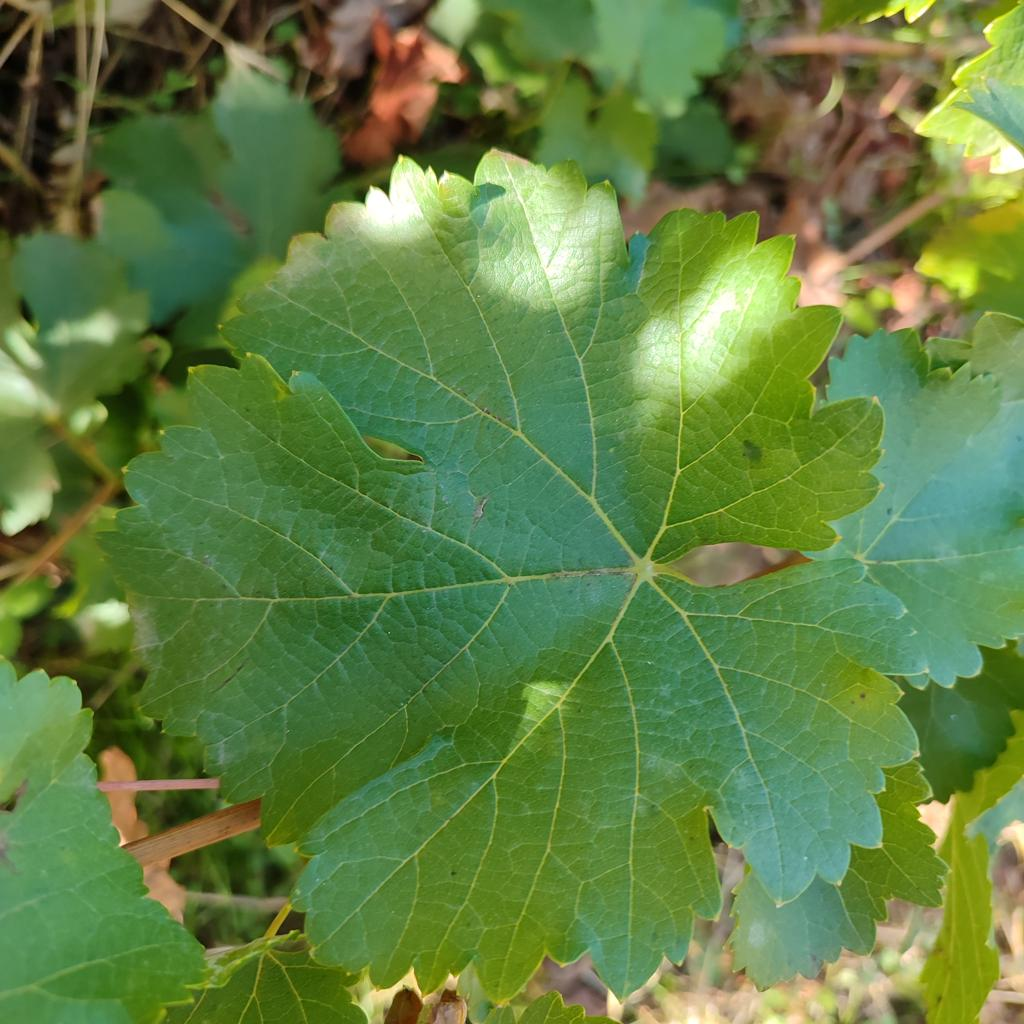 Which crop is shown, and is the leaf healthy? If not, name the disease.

grapevine, powdery mildew
